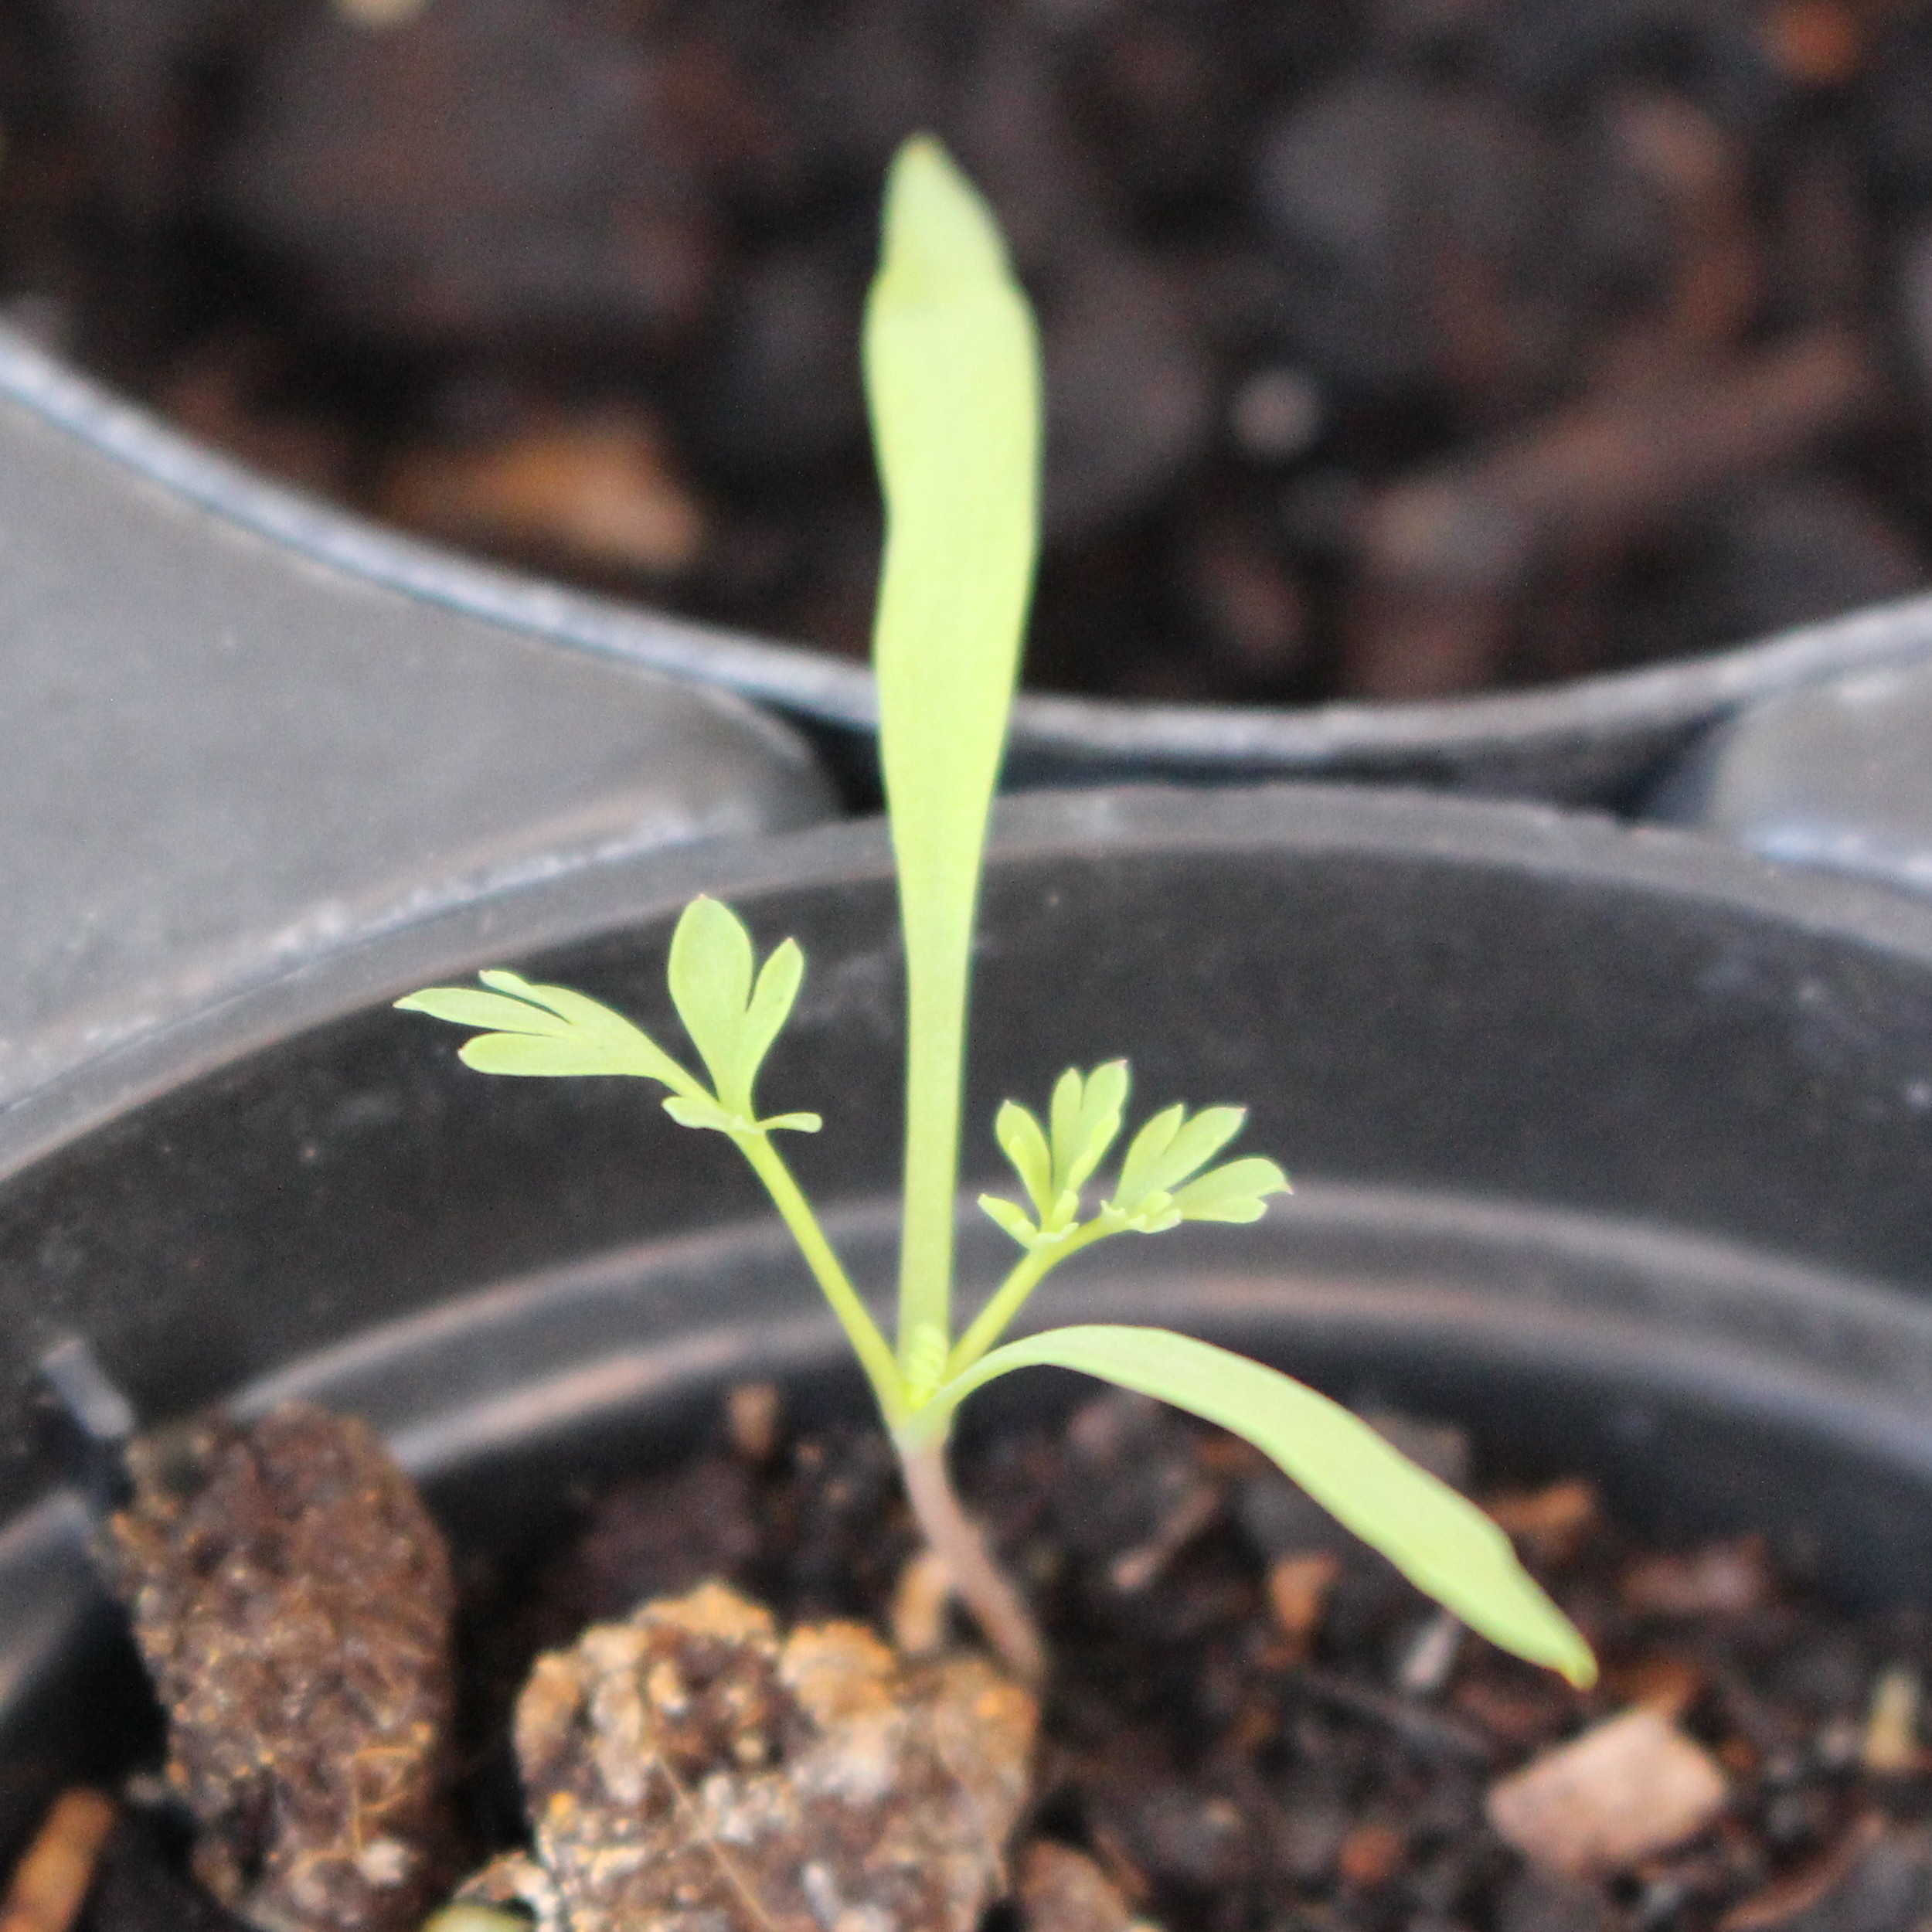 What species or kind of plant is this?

Fumaria officinalis
